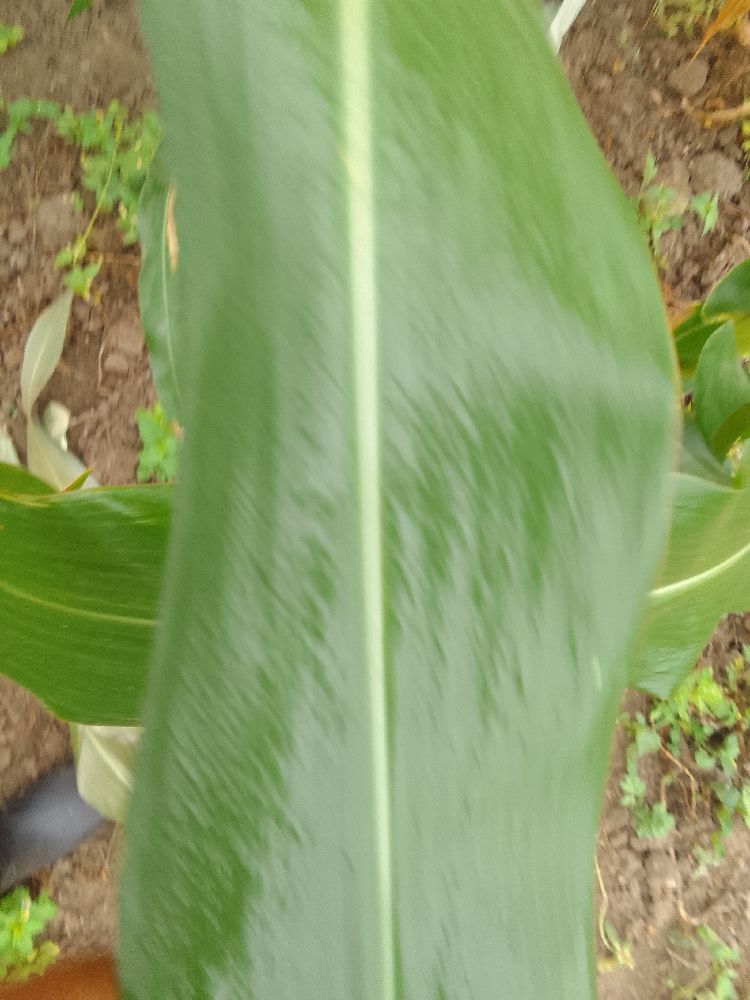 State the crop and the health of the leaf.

maize, healthy
